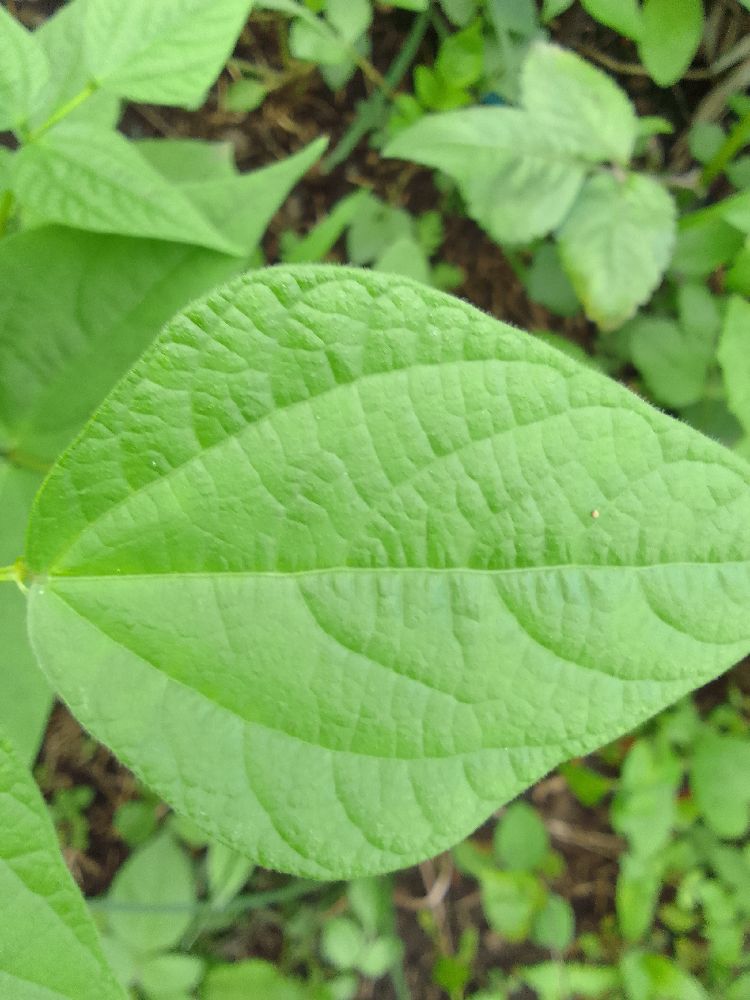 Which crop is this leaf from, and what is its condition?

common bean, healthy
